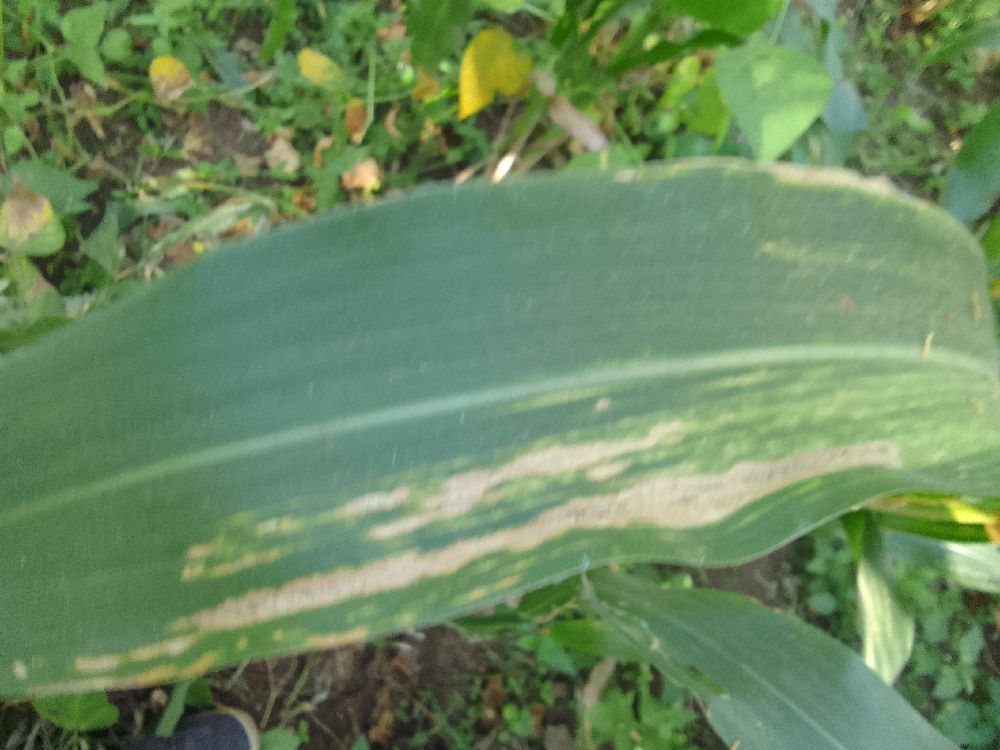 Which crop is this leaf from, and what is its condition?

maize, maize lethal necrosis
